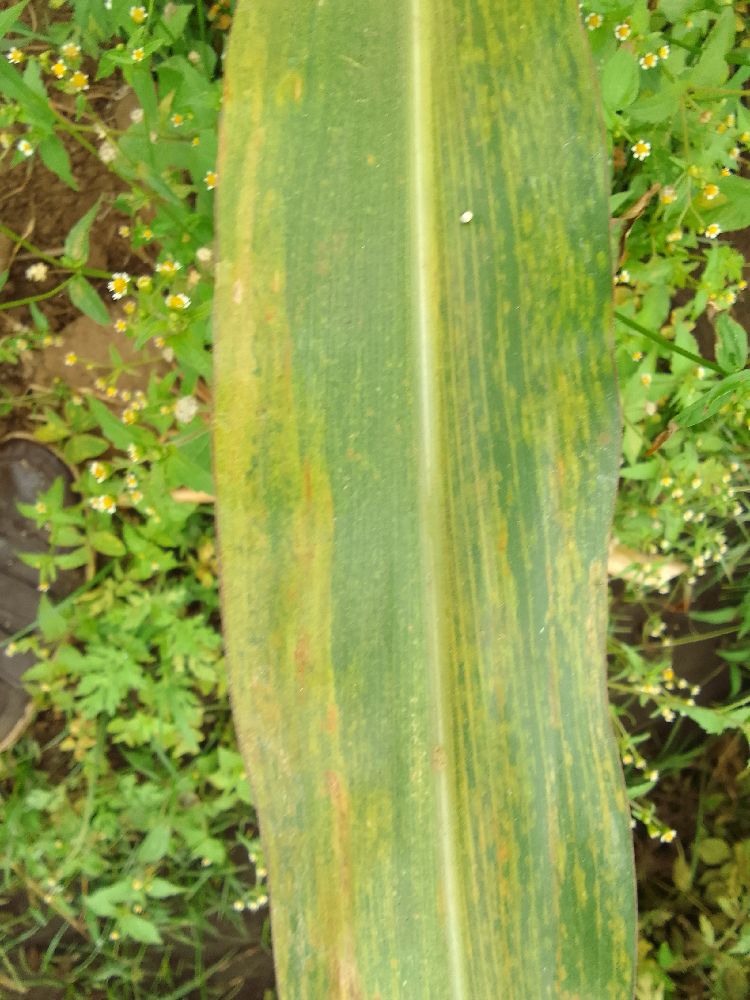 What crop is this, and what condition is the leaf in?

maize, maize lethal necrosis
